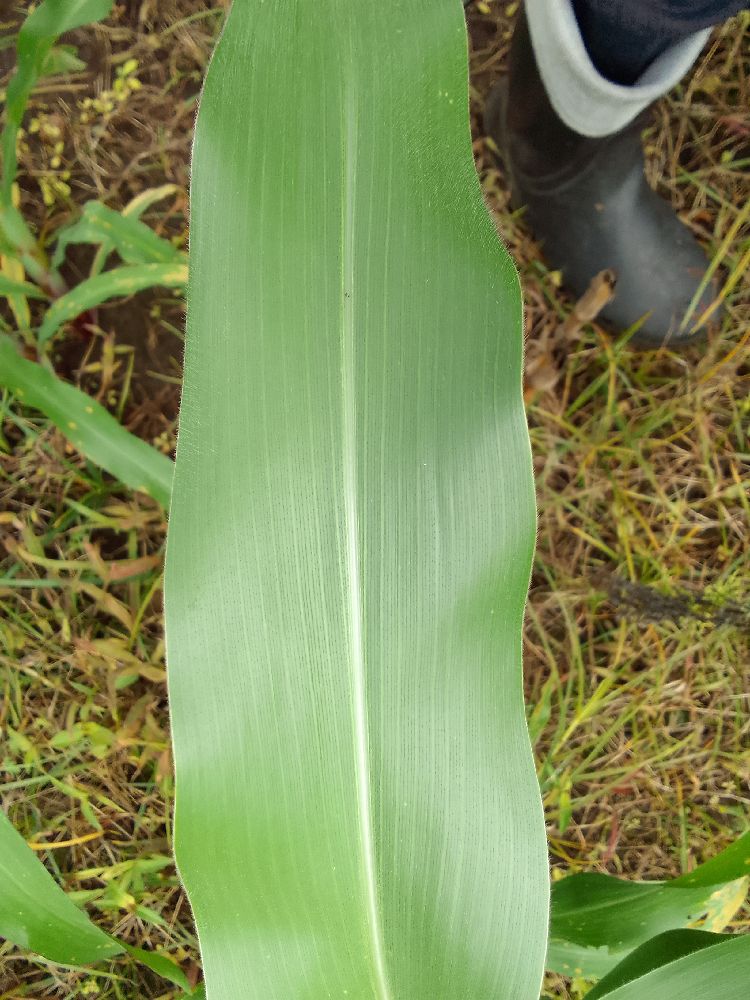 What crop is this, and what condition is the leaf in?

maize, healthy
